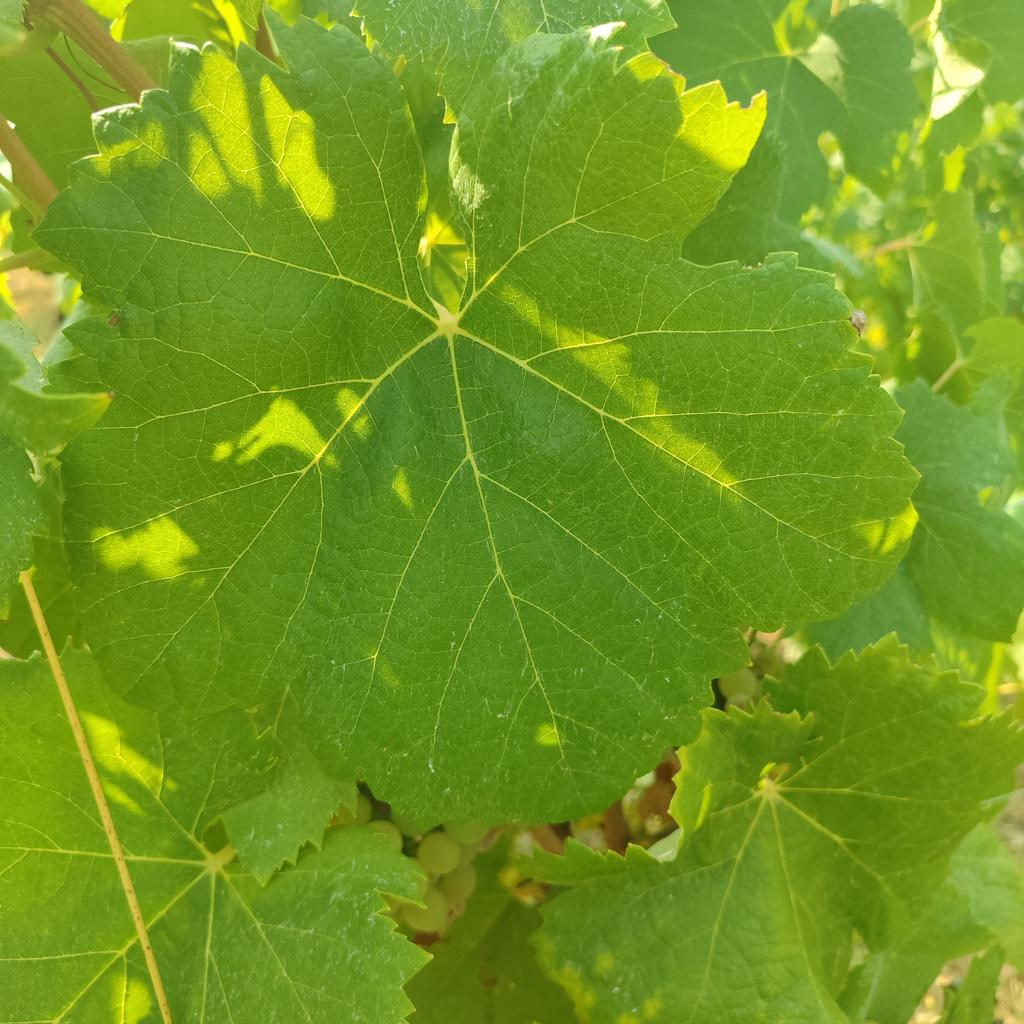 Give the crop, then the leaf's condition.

grapevine, healthy
